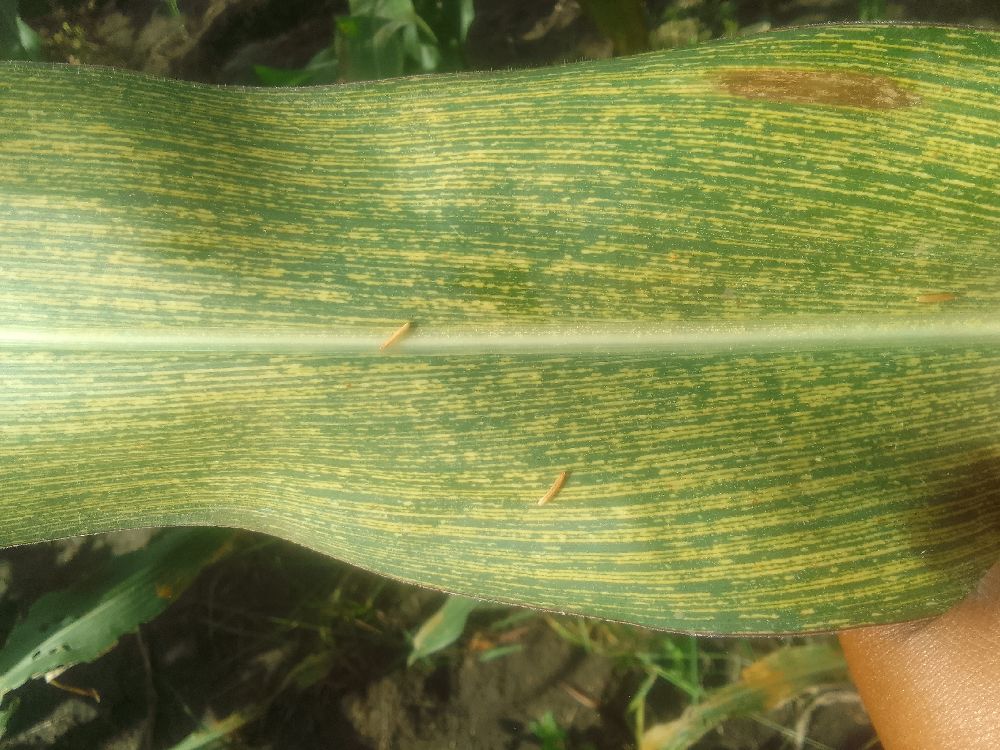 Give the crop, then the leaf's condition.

maize, maize streak virus
